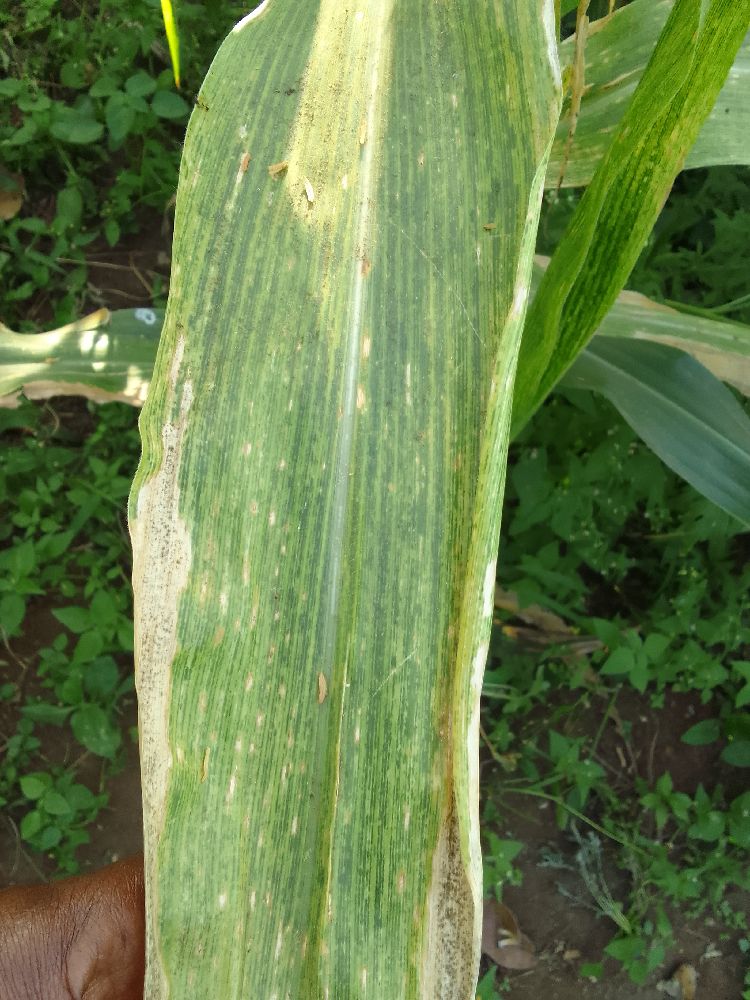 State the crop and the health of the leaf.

maize, maize lethal necrosis
